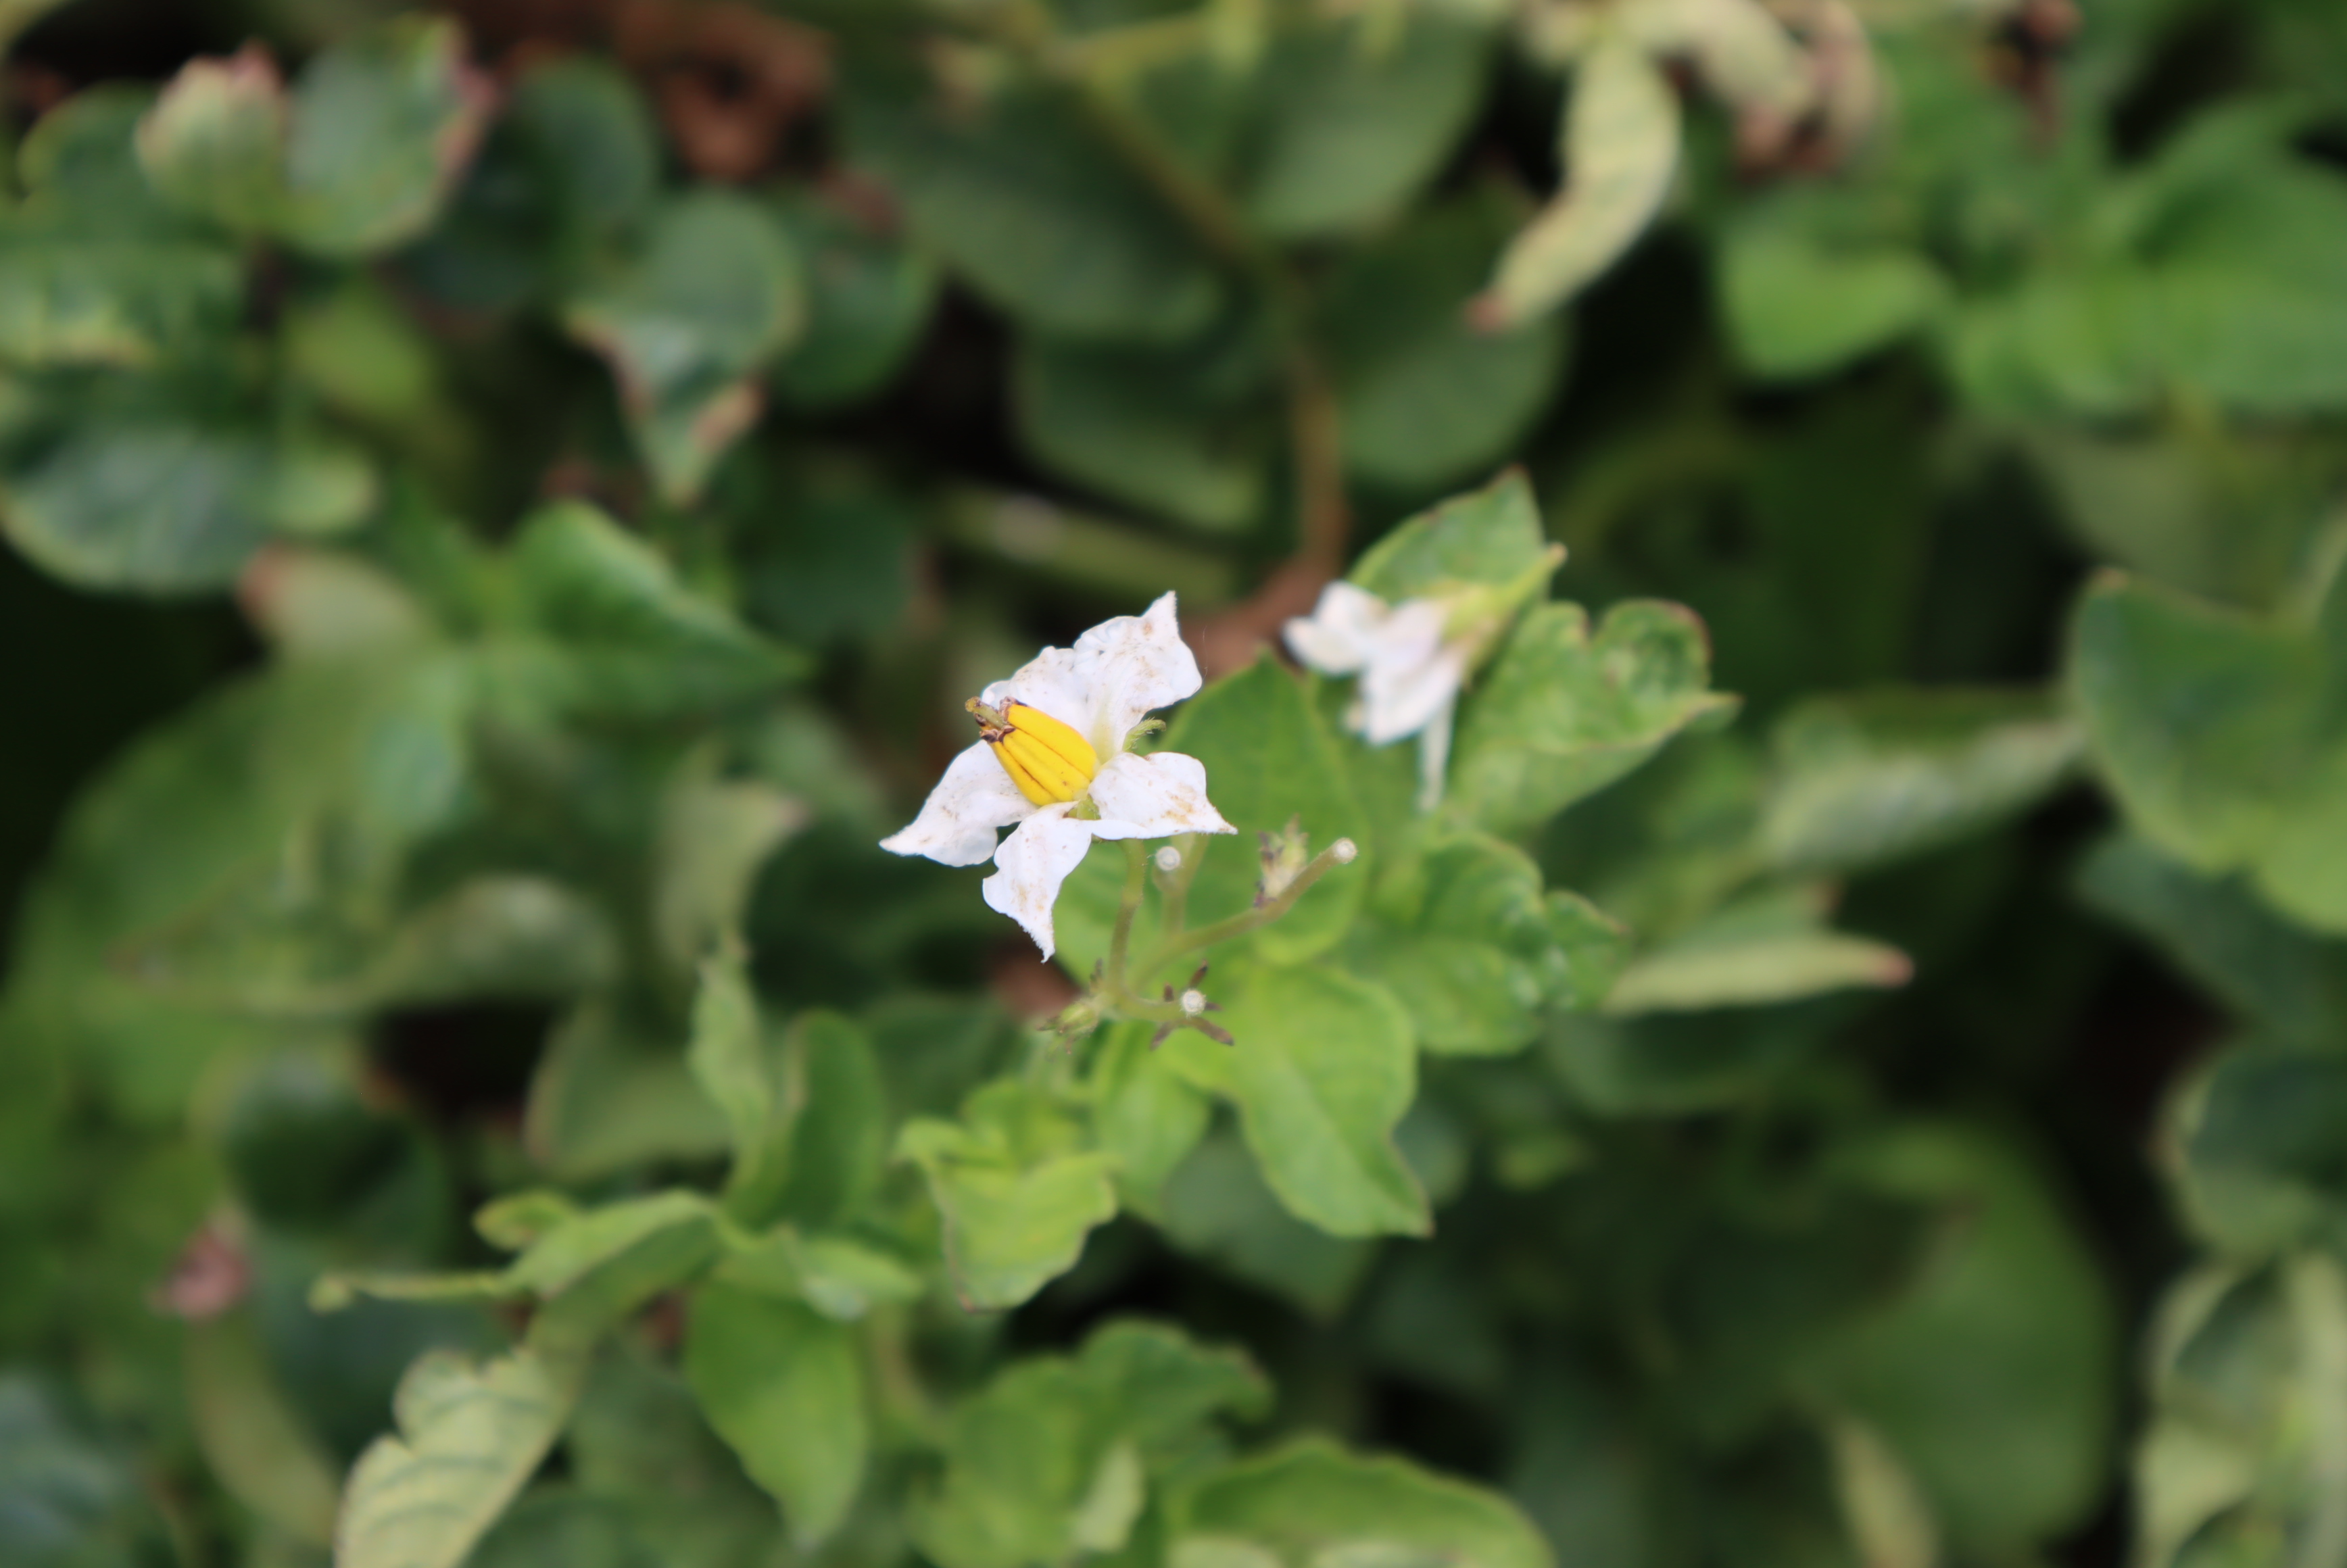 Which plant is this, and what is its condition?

potato, colorado potato beetle
